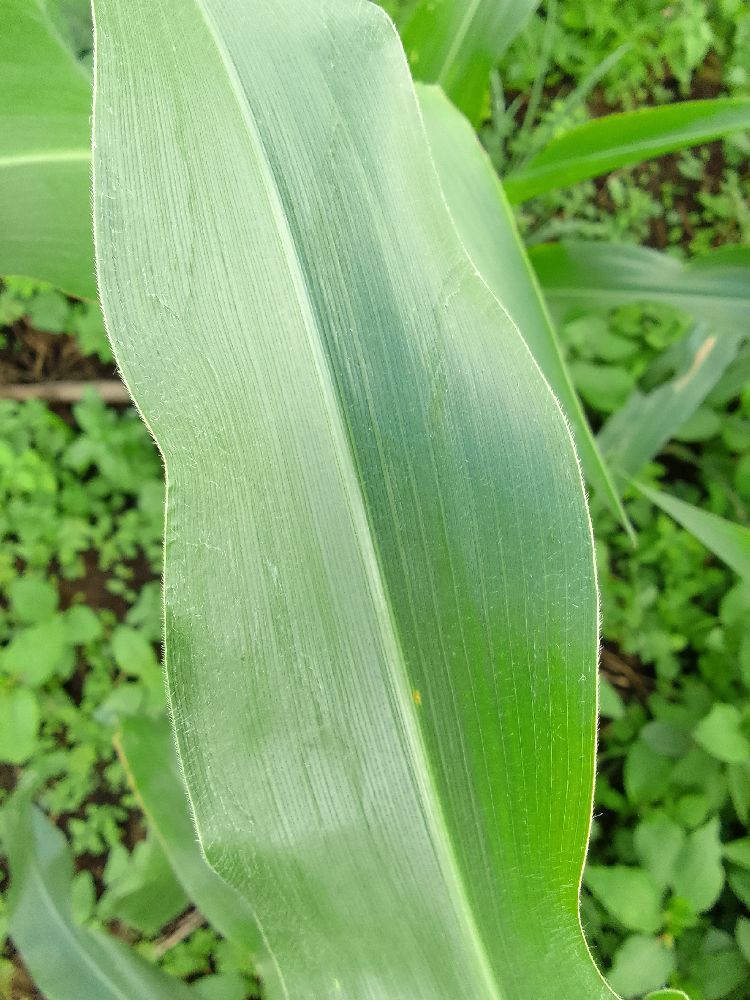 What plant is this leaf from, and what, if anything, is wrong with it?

maize, healthy
